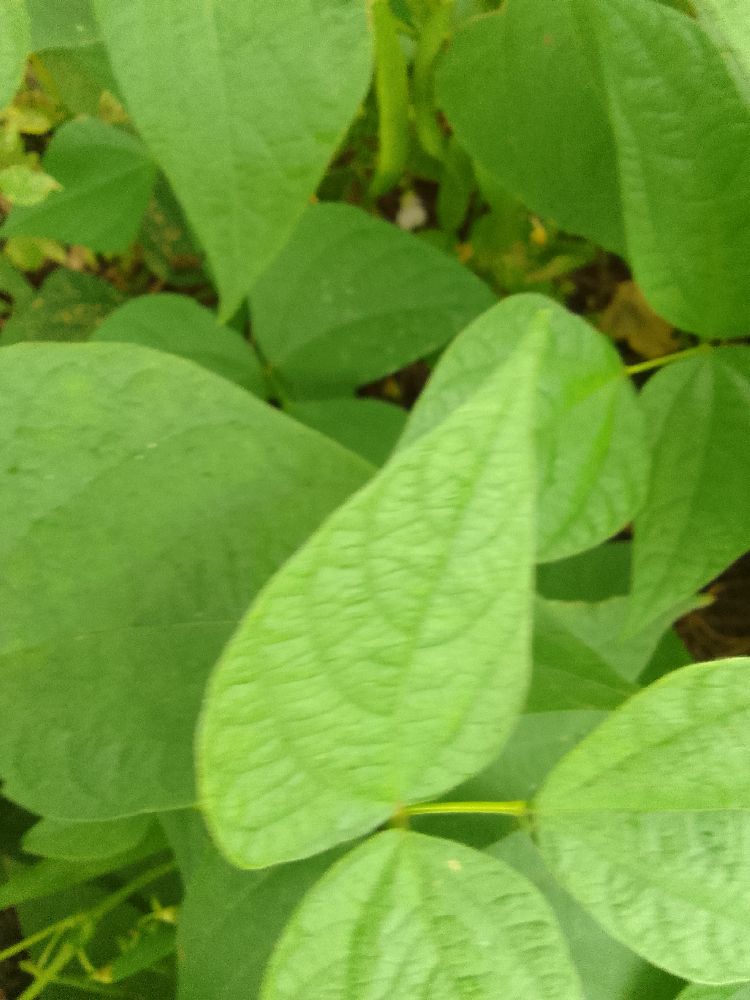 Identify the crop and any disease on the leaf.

common bean, healthy
